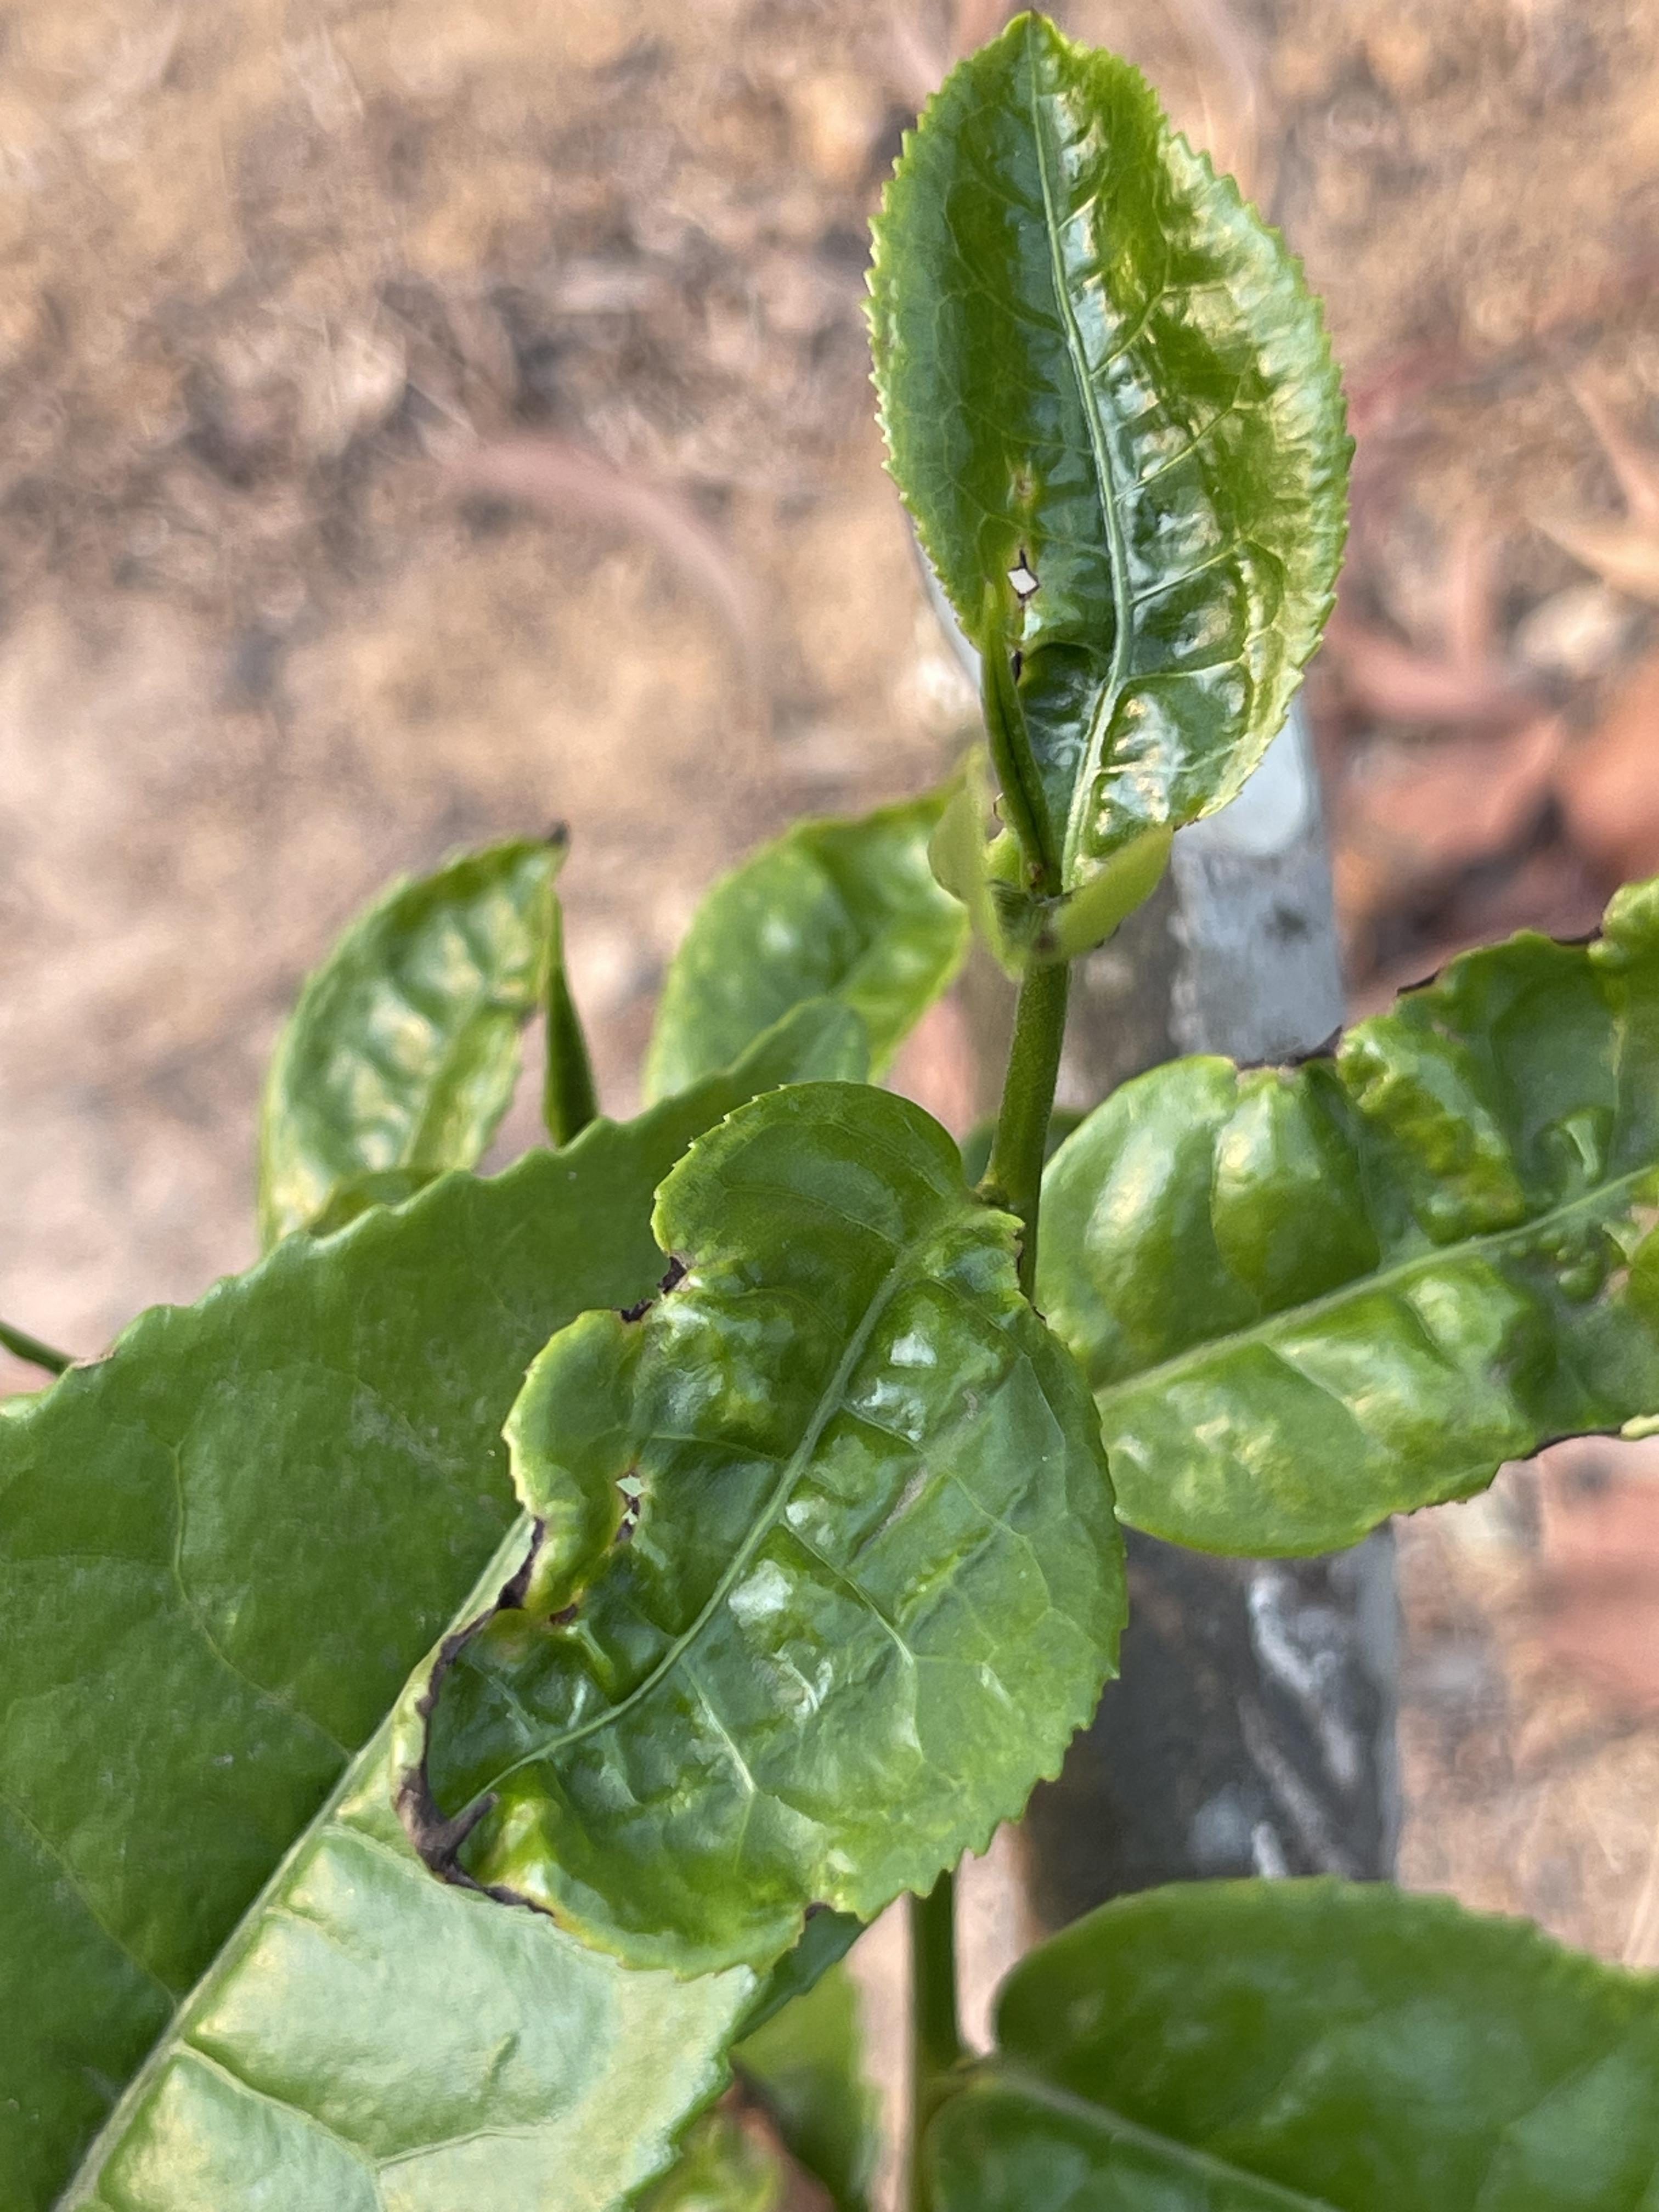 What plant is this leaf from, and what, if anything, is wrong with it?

tea, helopeltis
